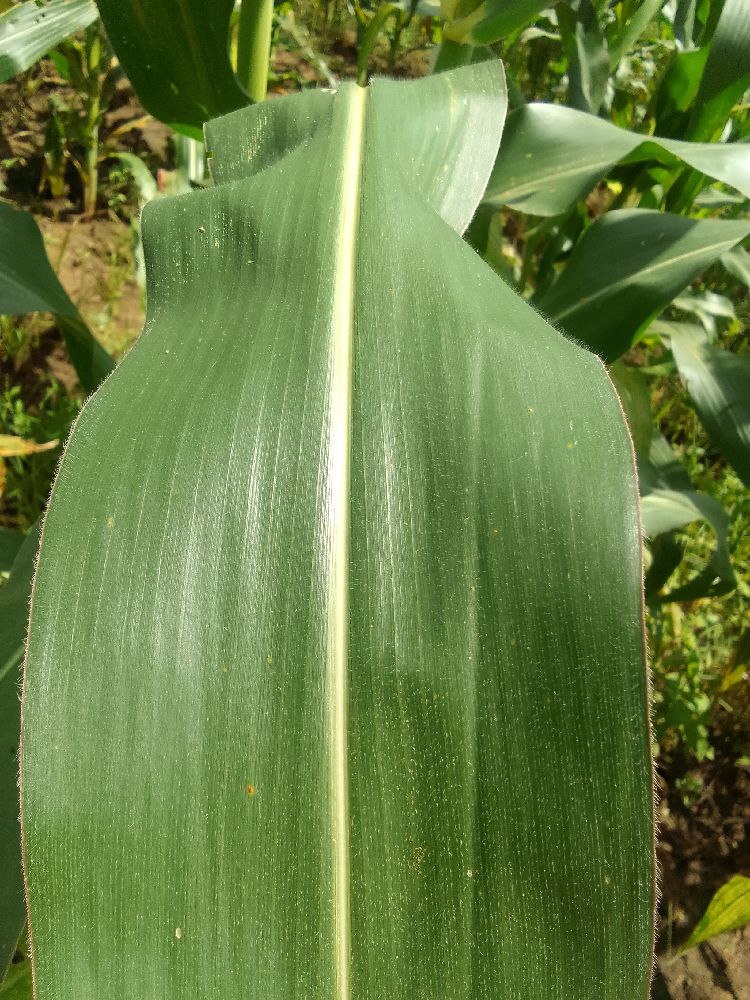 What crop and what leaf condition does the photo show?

maize, healthy
